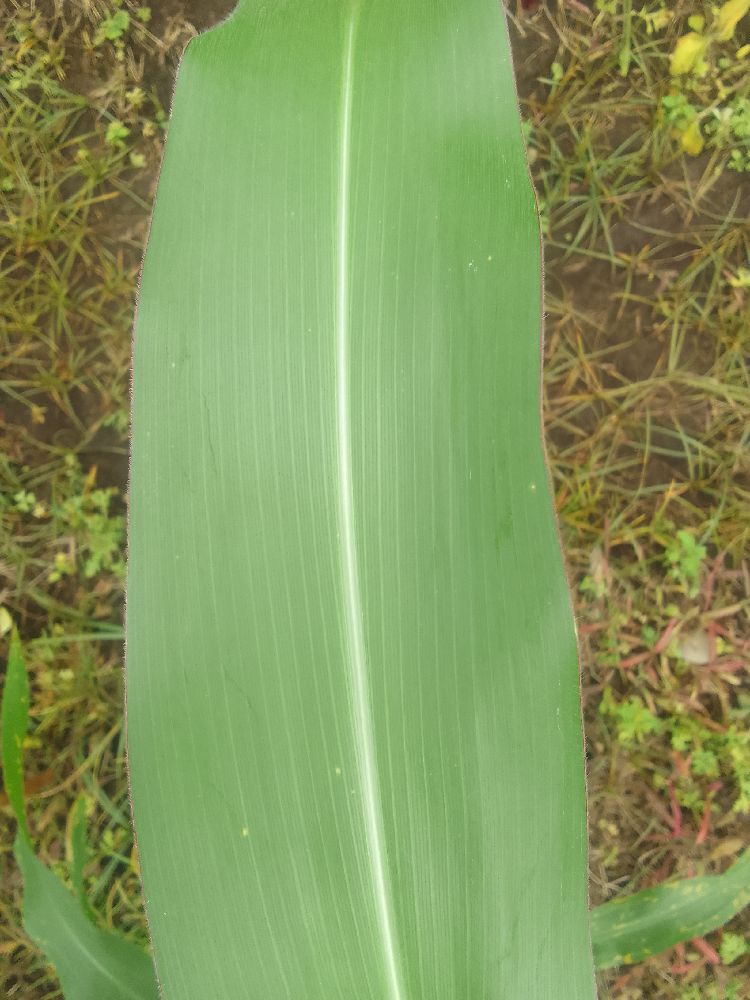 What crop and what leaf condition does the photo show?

maize, healthy
